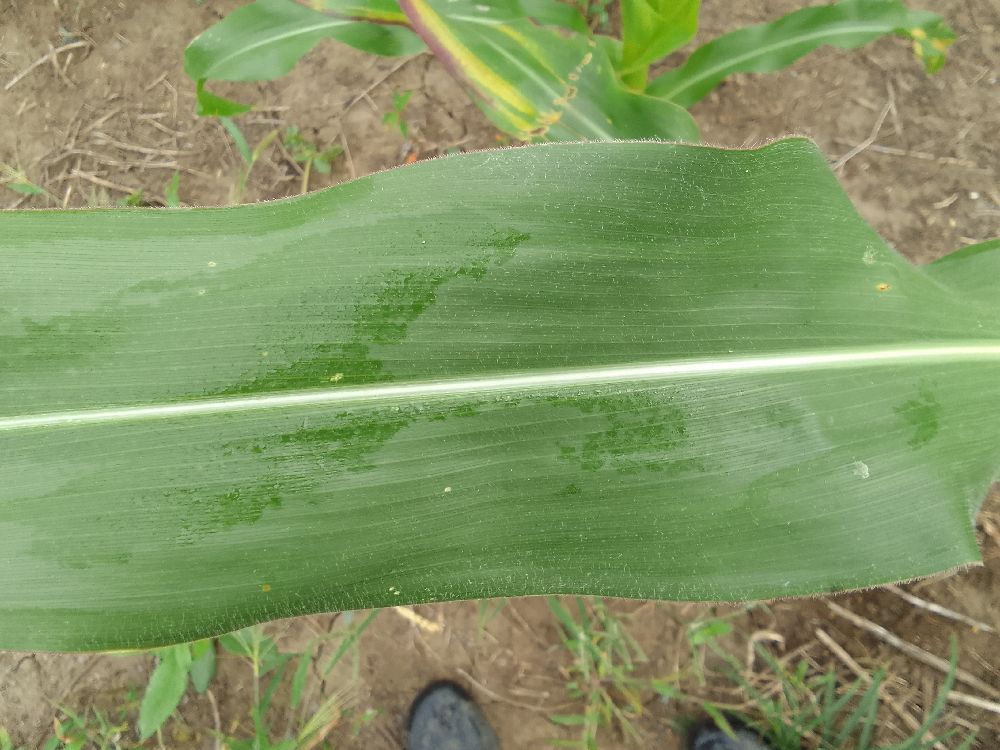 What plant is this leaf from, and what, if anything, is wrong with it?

maize, healthy
